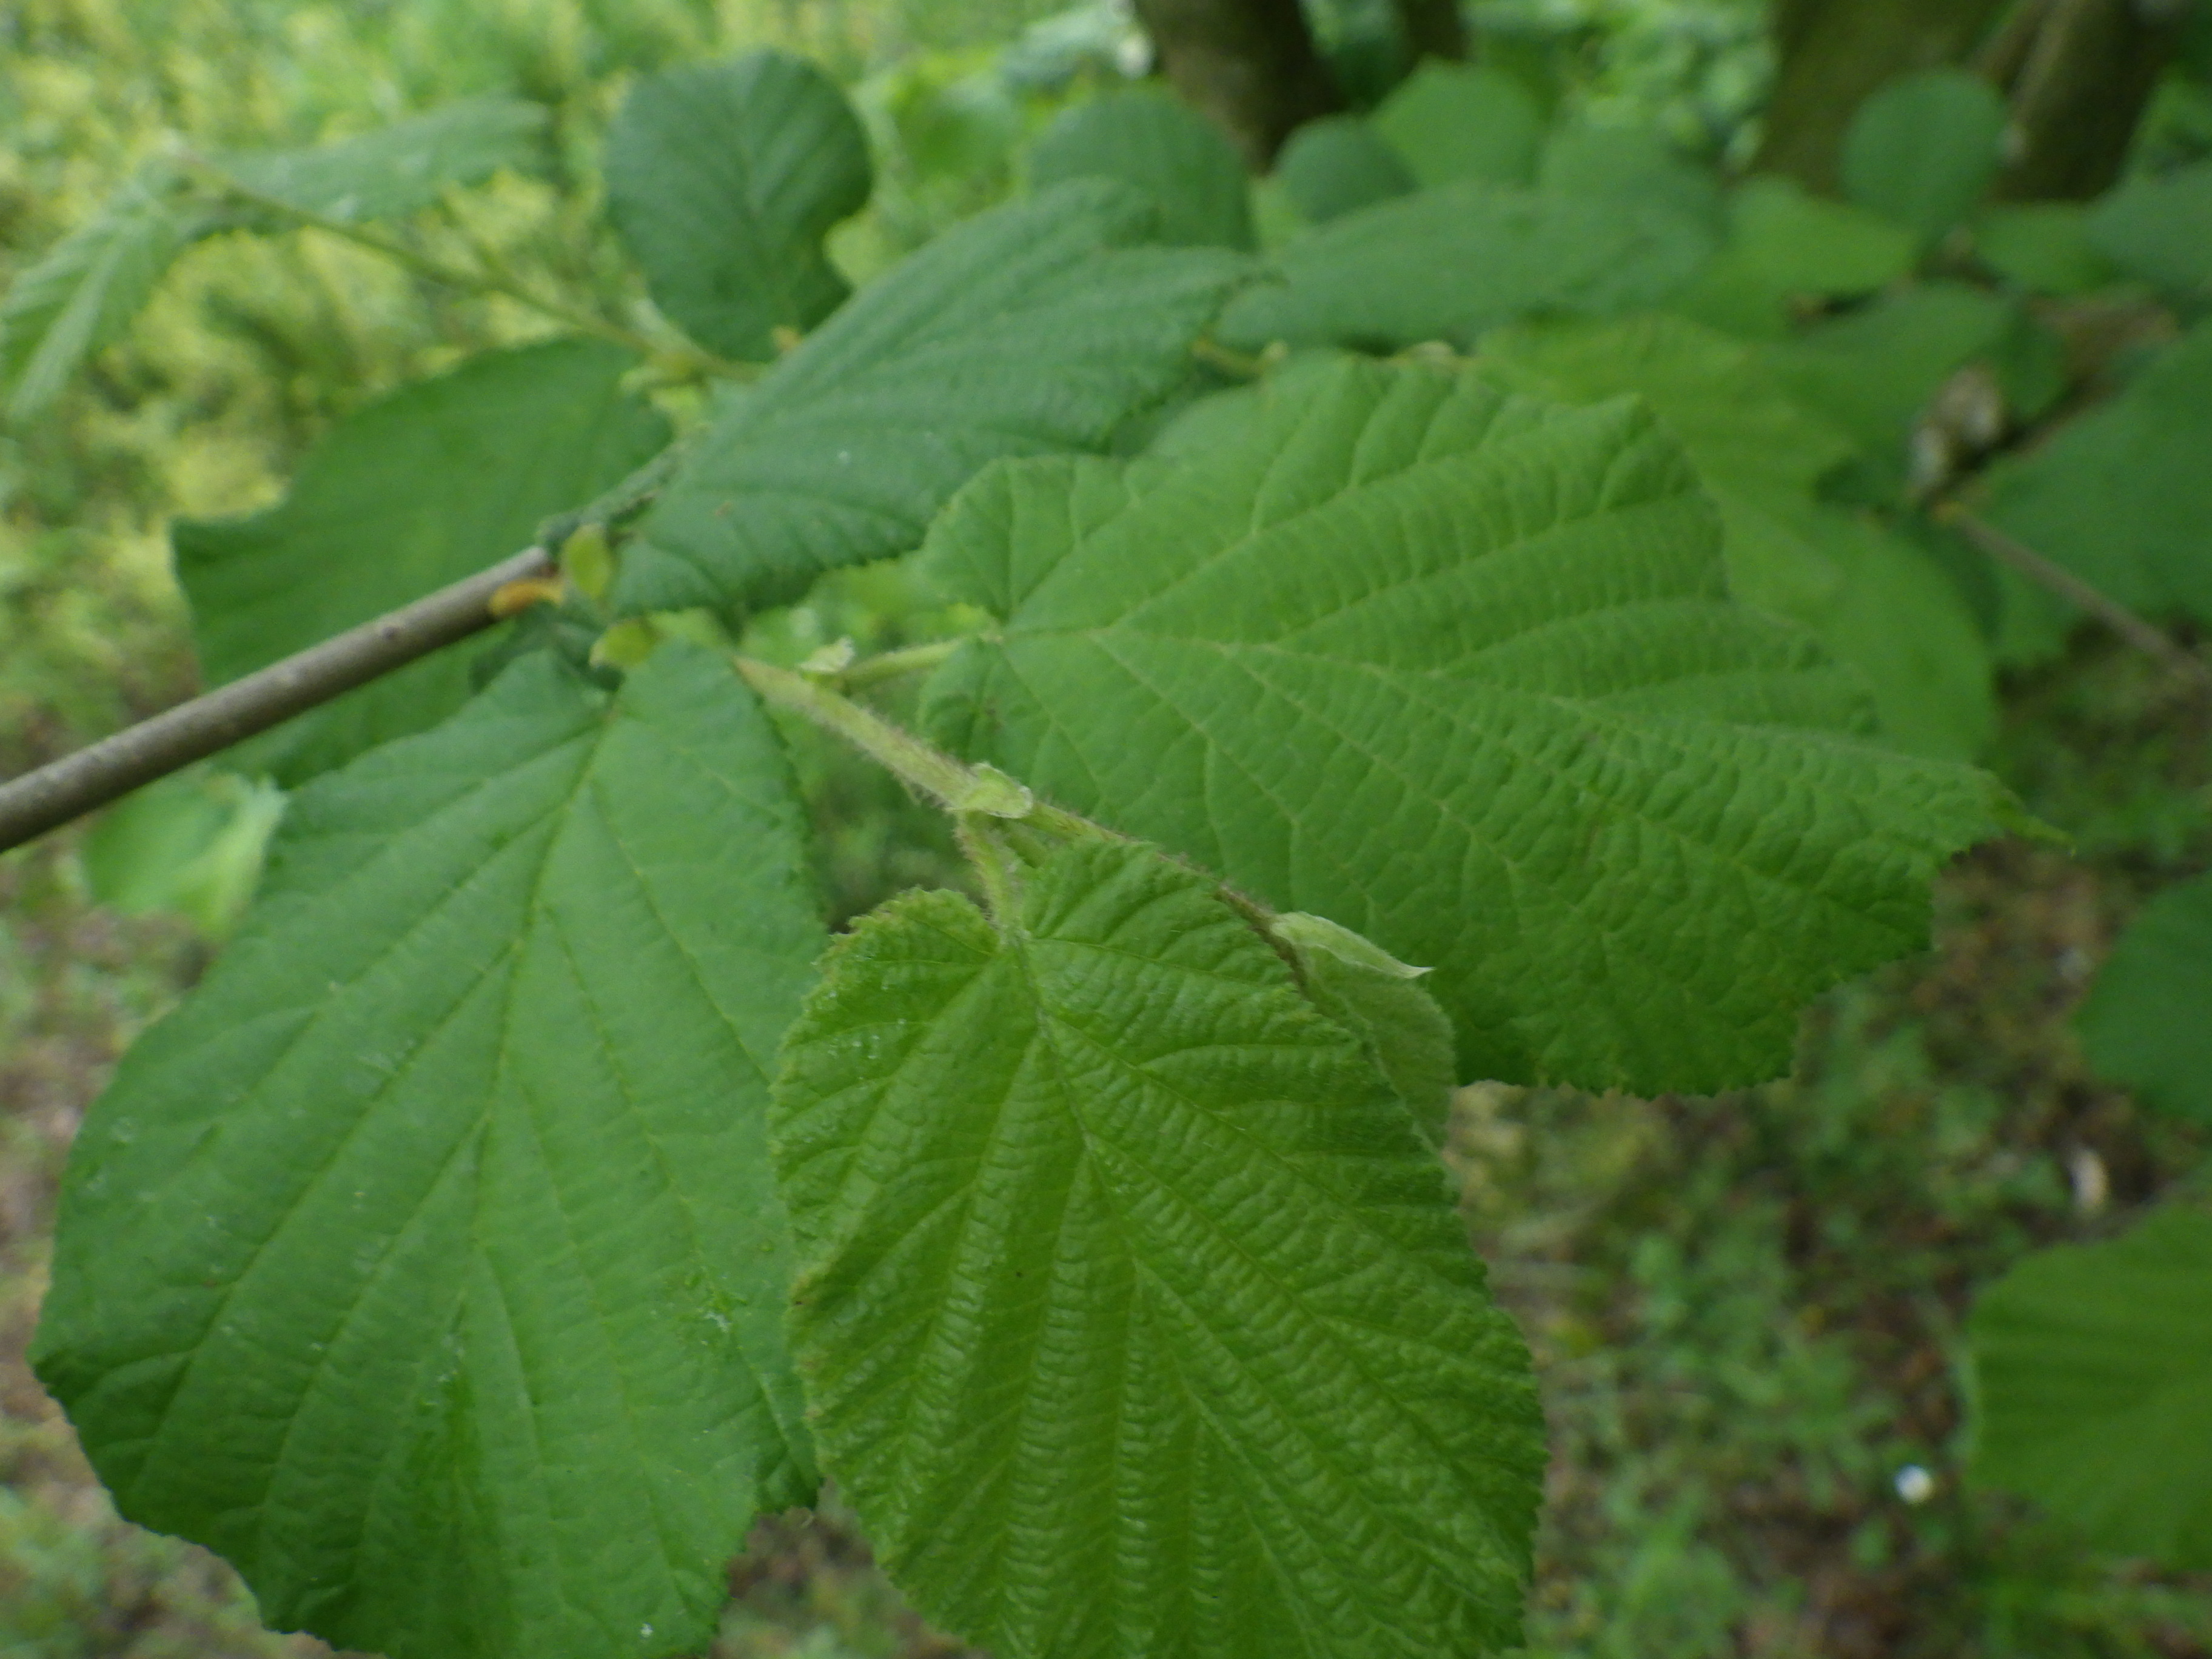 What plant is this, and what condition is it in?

hazel, healthy
